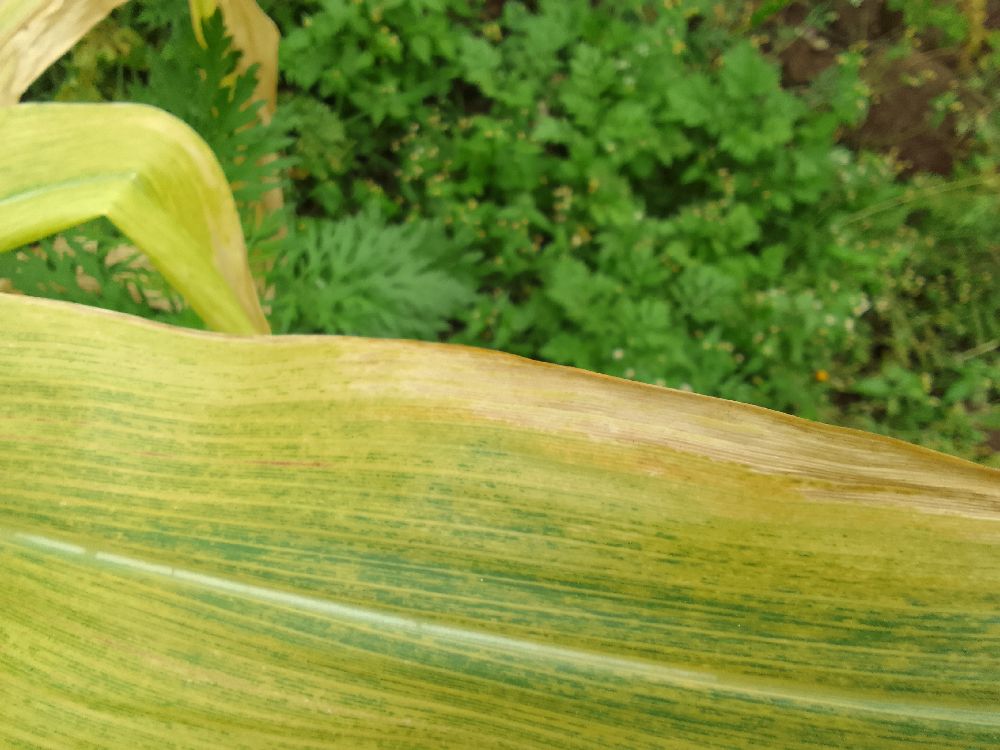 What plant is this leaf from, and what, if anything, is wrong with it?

maize, maize lethal necrosis
